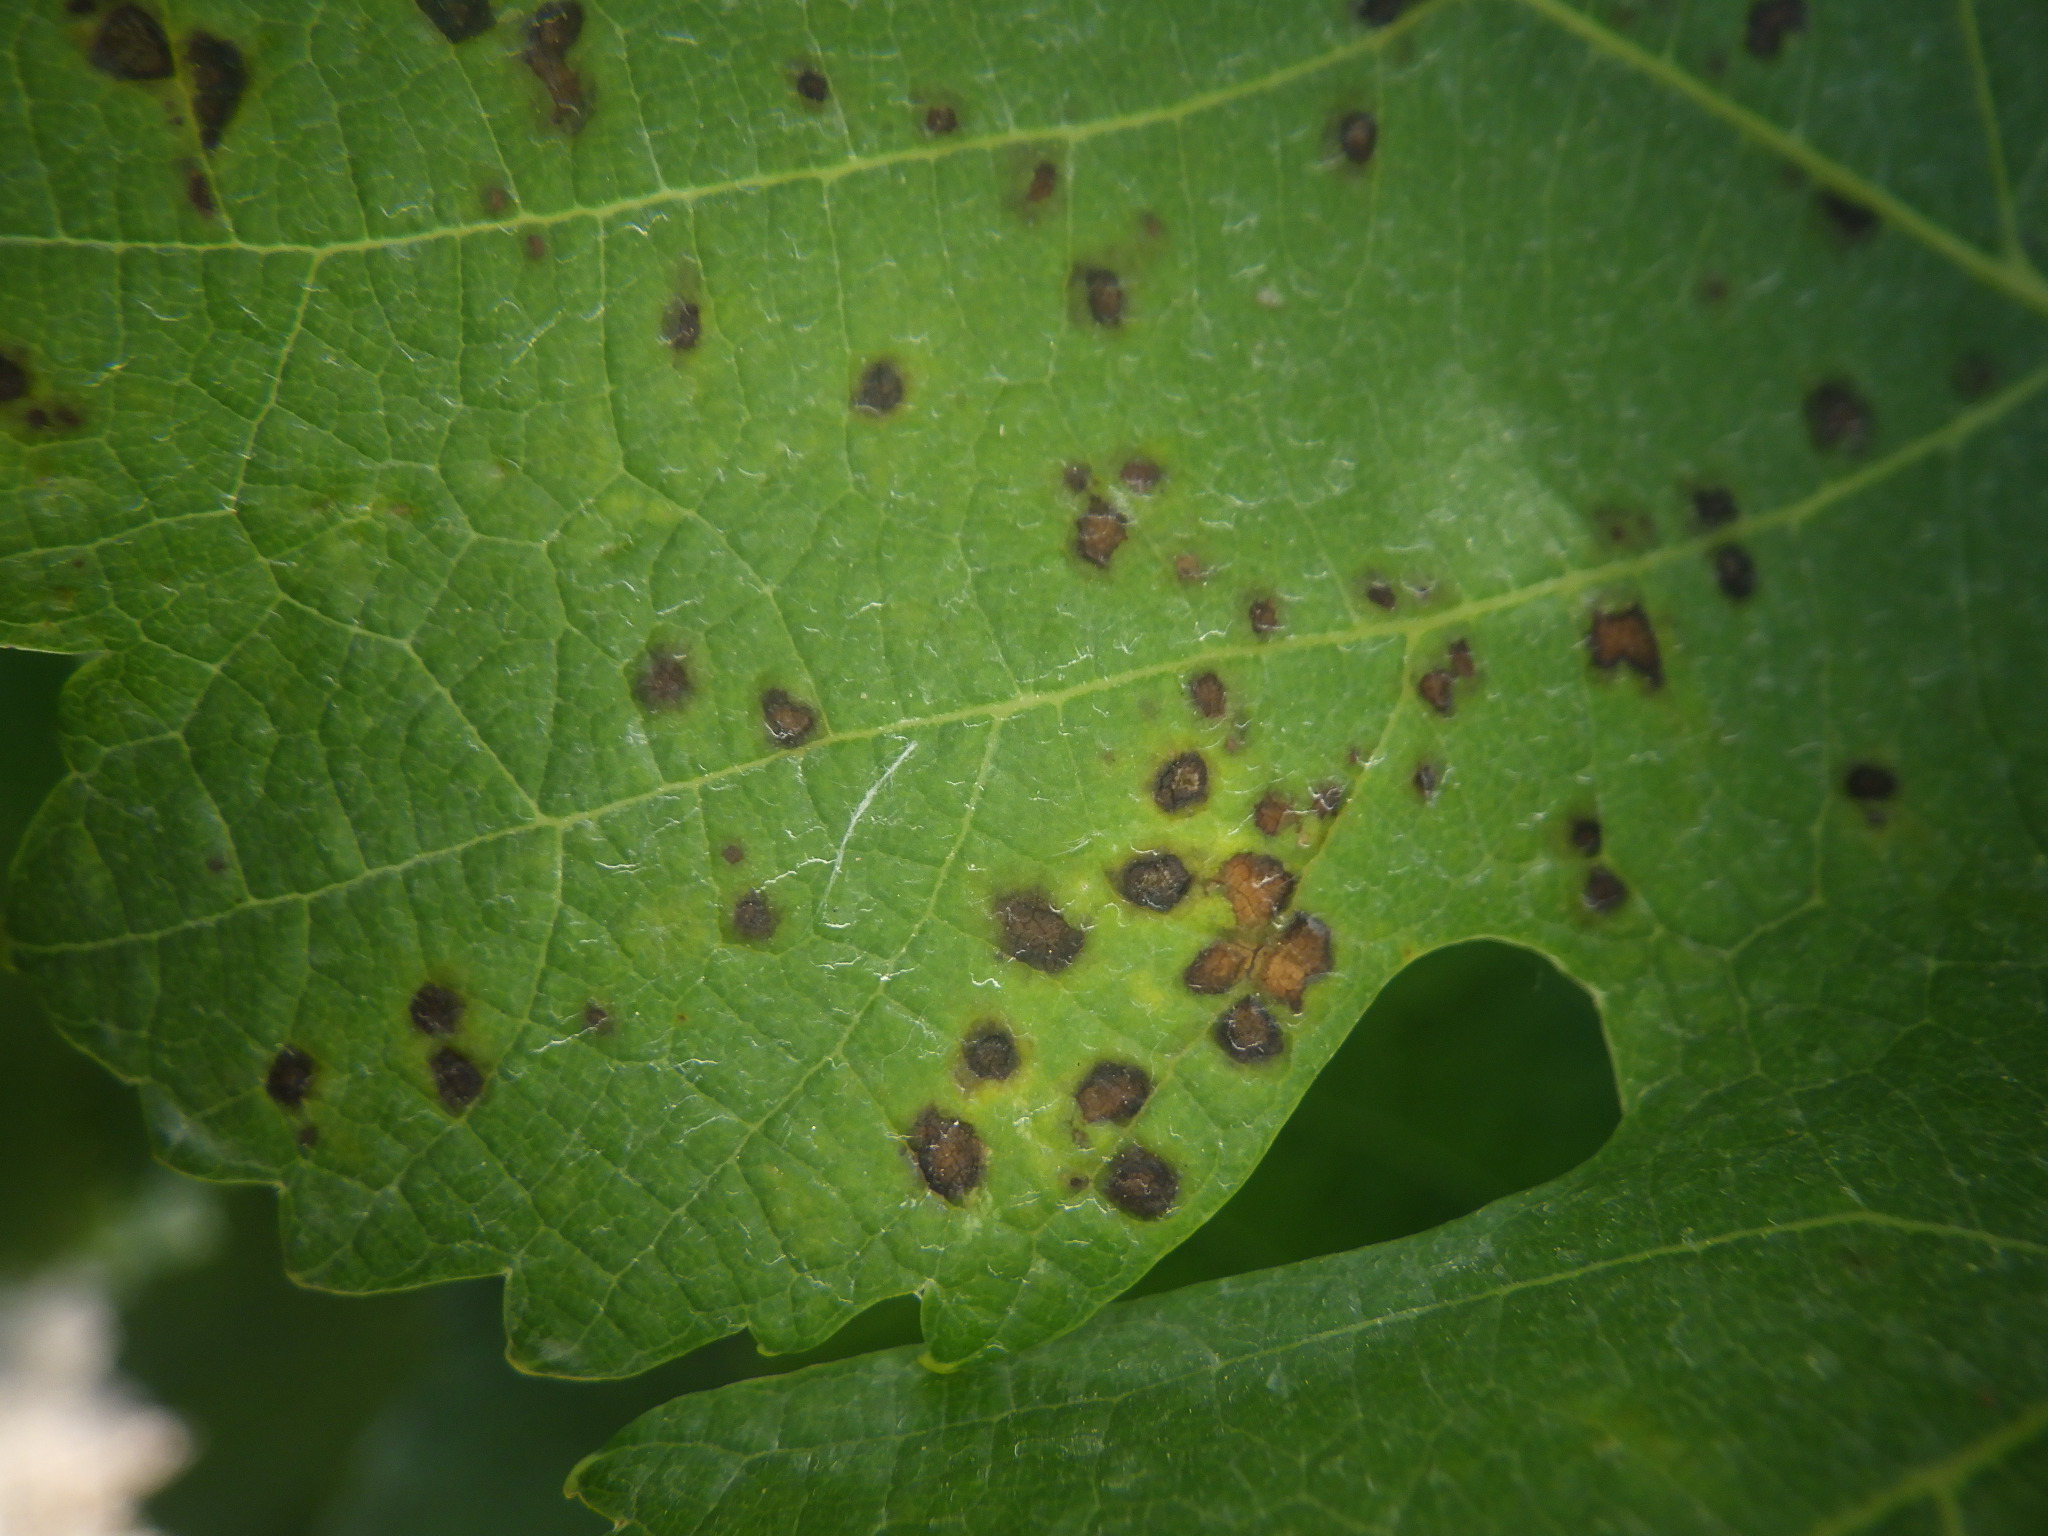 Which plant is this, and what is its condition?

grapevine, black rot
